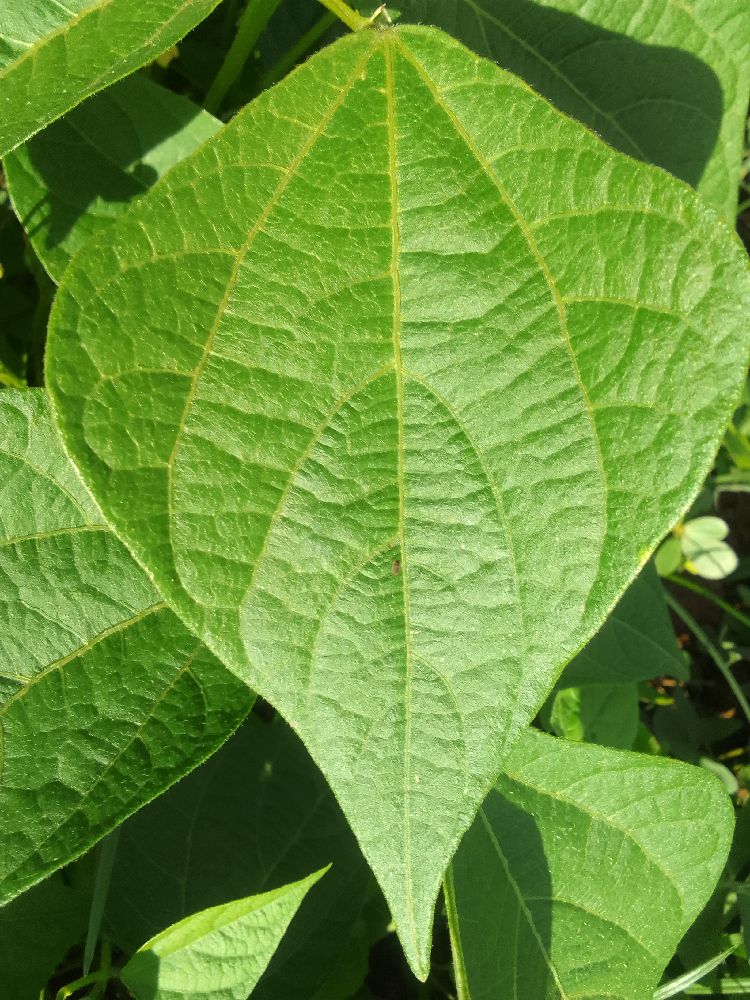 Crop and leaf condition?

common bean, healthy
